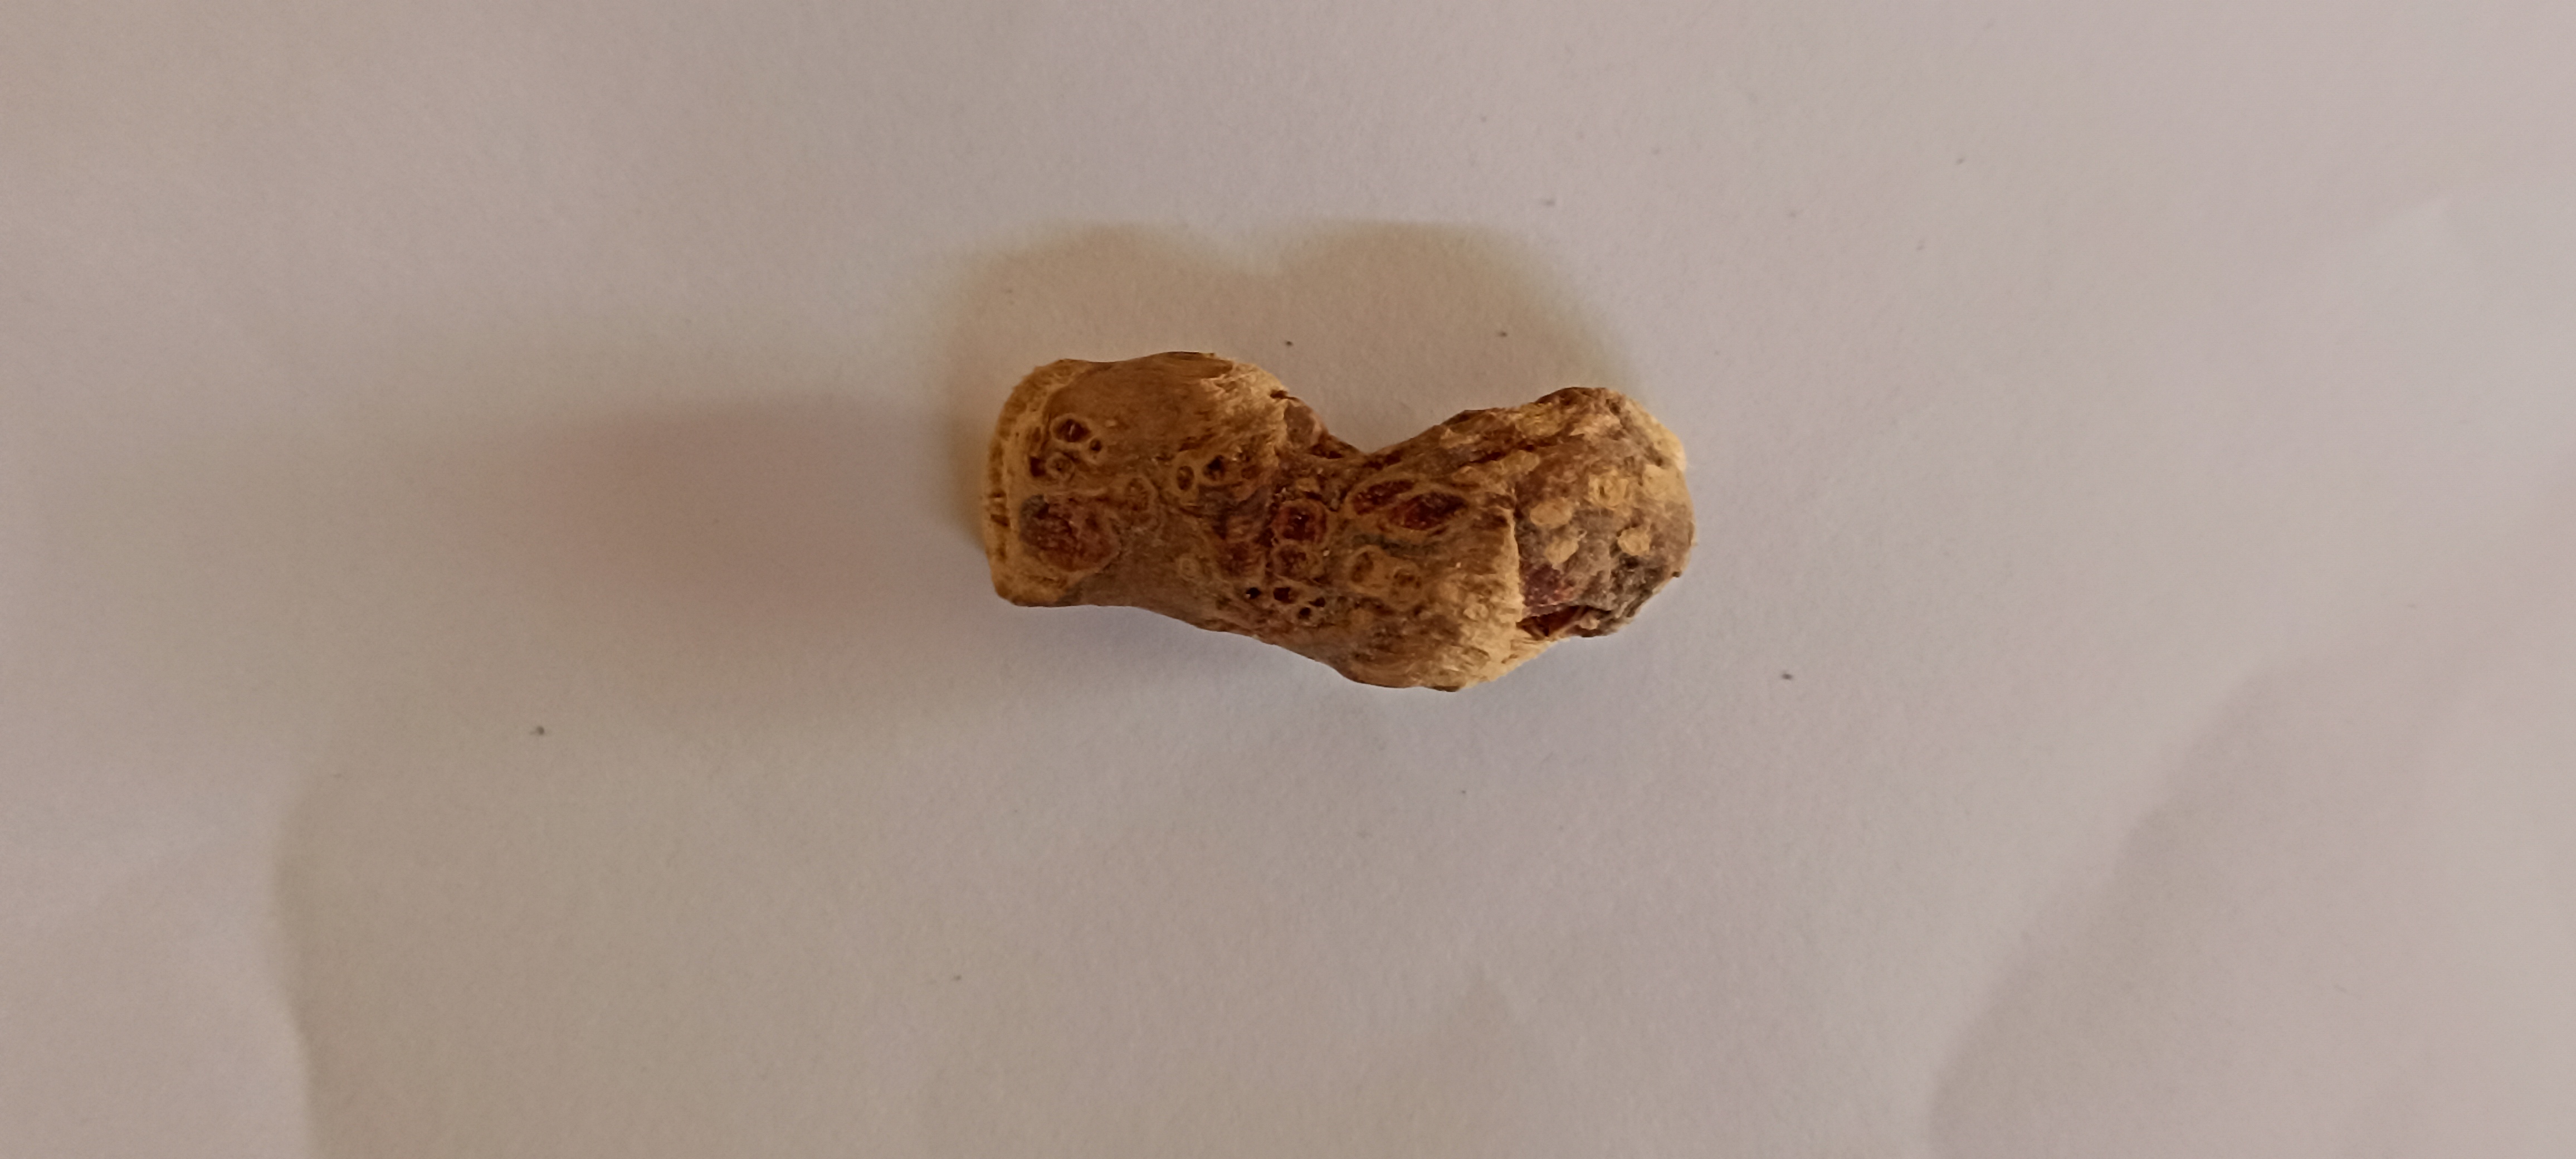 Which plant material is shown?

vekhand
